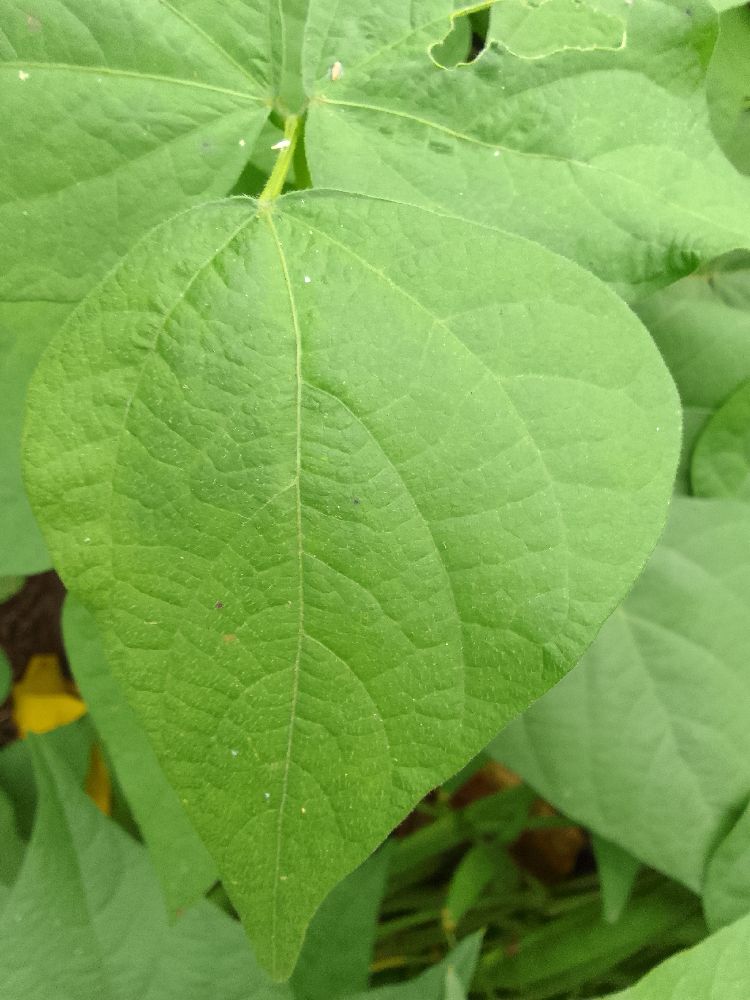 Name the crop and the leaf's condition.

common bean, healthy
